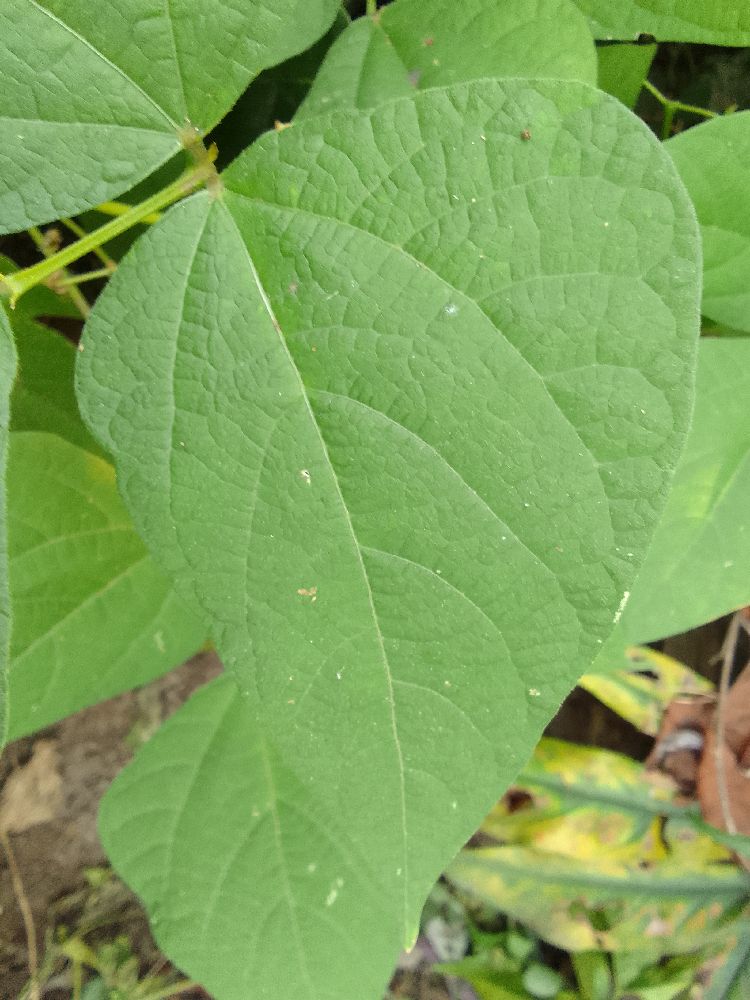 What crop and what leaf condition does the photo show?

common bean, healthy
